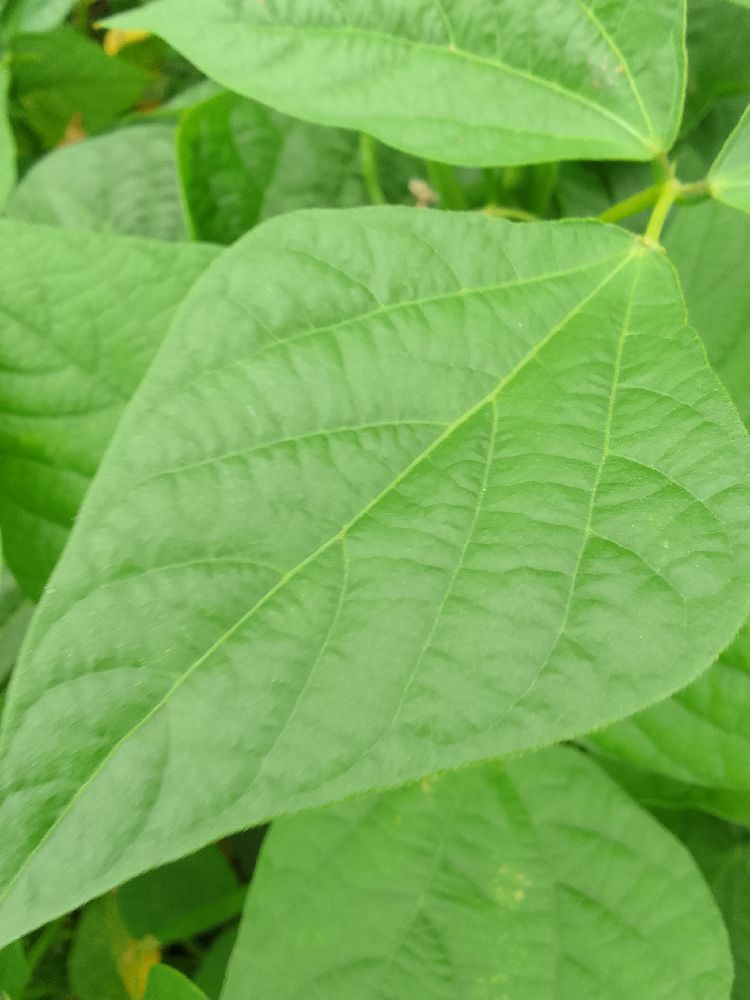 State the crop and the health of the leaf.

common bean, healthy
